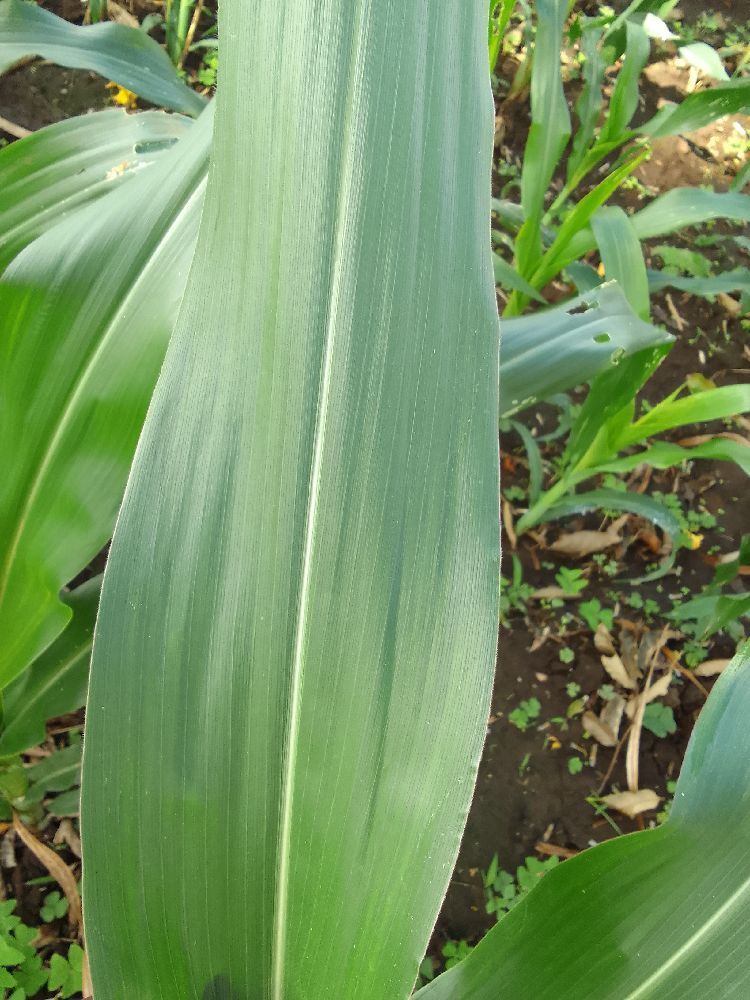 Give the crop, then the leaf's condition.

maize, healthy
